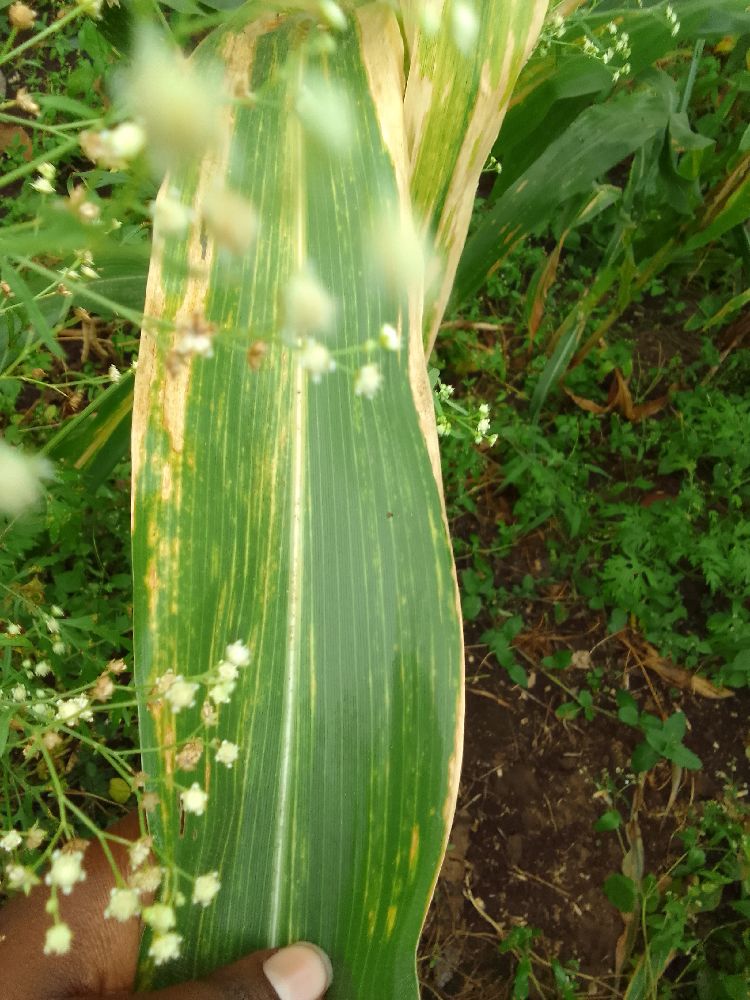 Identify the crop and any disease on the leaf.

maize, maize lethal necrosis
